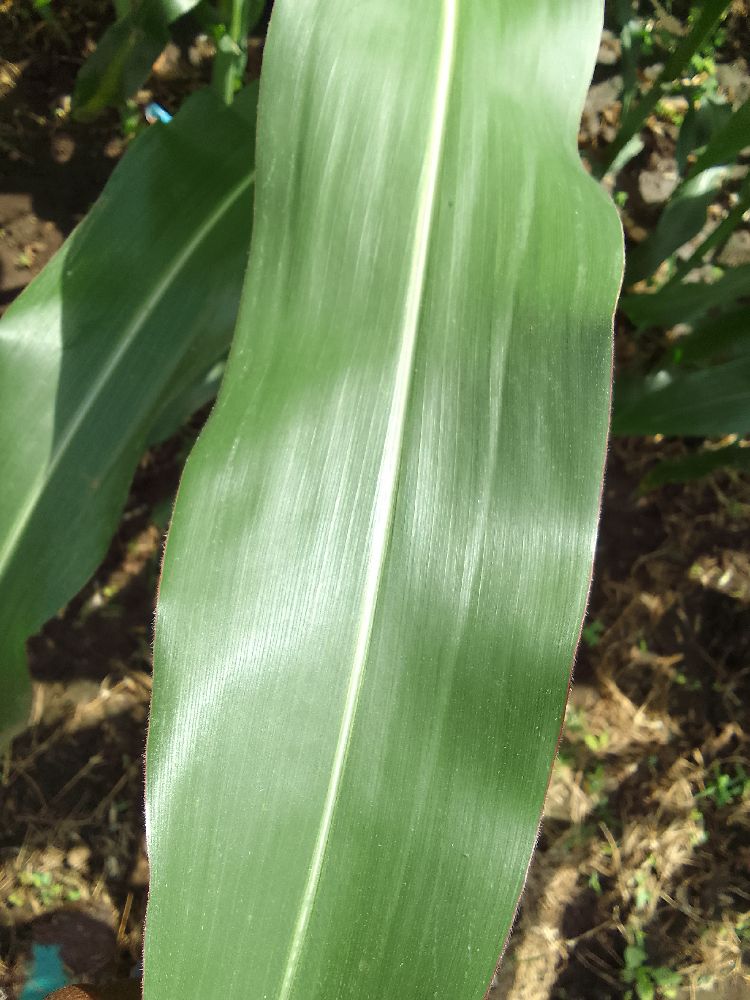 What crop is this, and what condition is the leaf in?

maize, healthy
